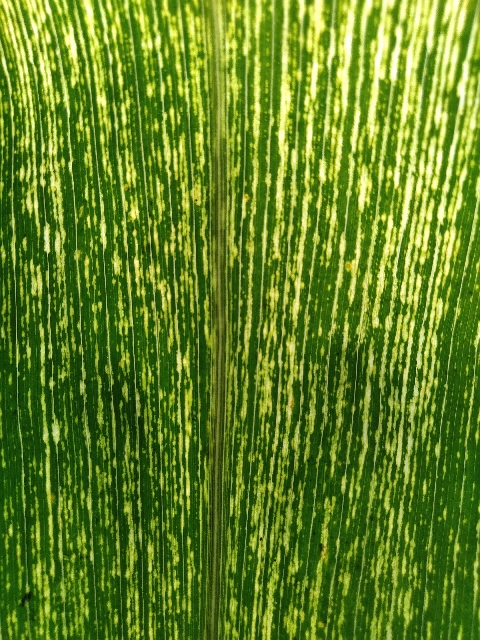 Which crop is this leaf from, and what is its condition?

maize, maize streak virus
